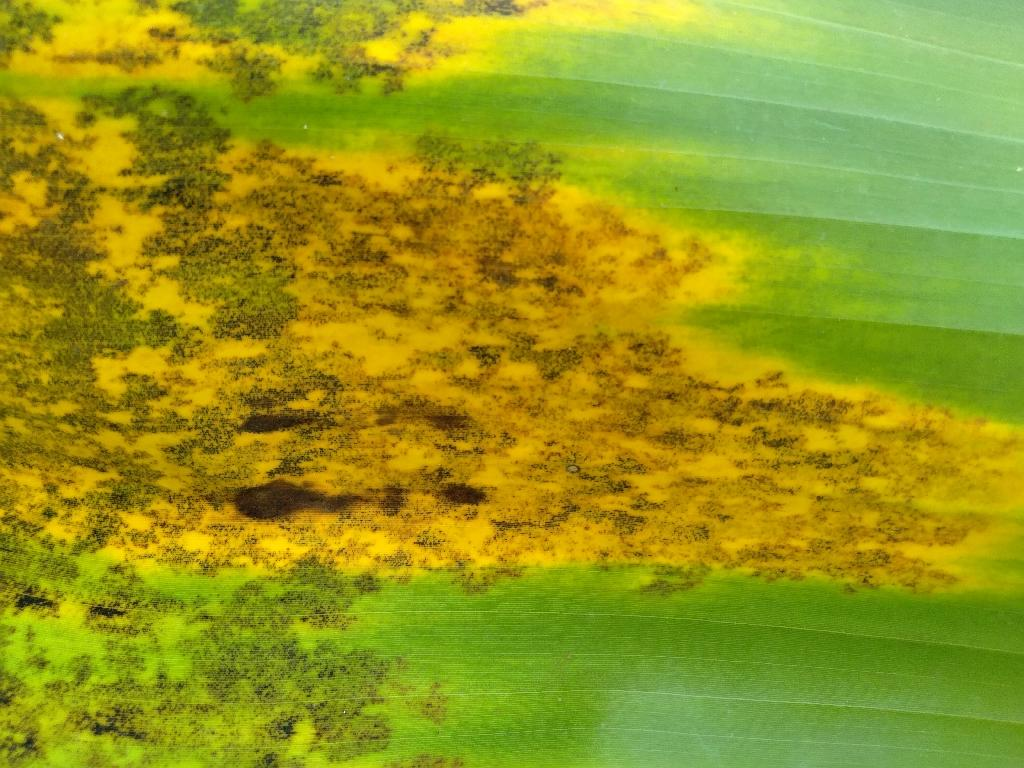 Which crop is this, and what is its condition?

banana, black sigatoka
